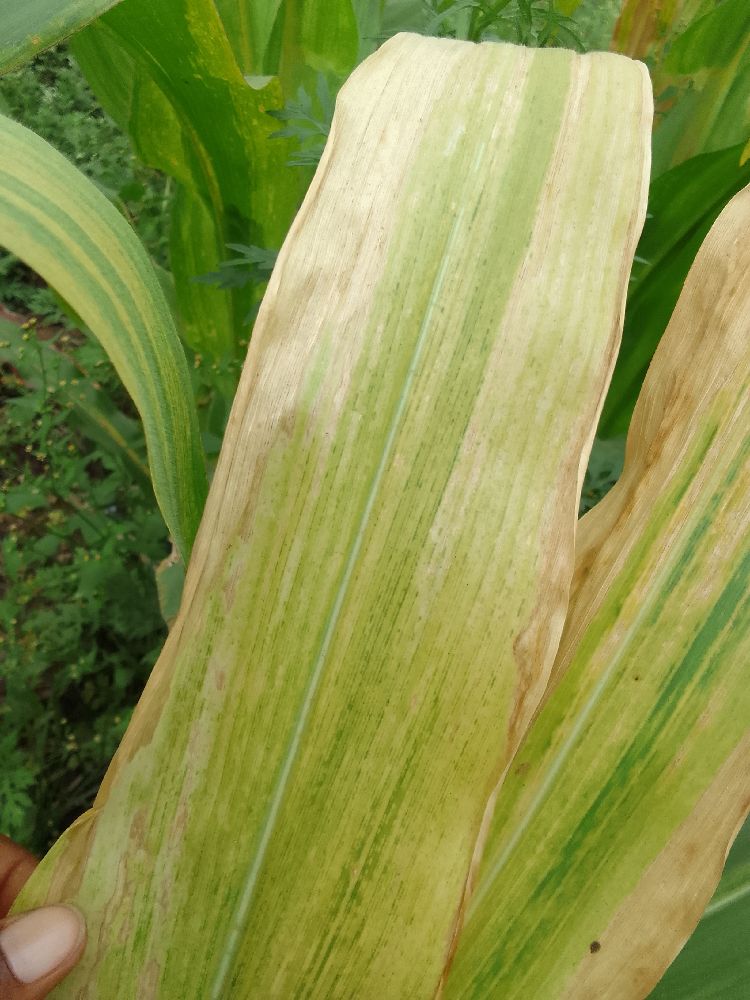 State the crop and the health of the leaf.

maize, maize lethal necrosis
